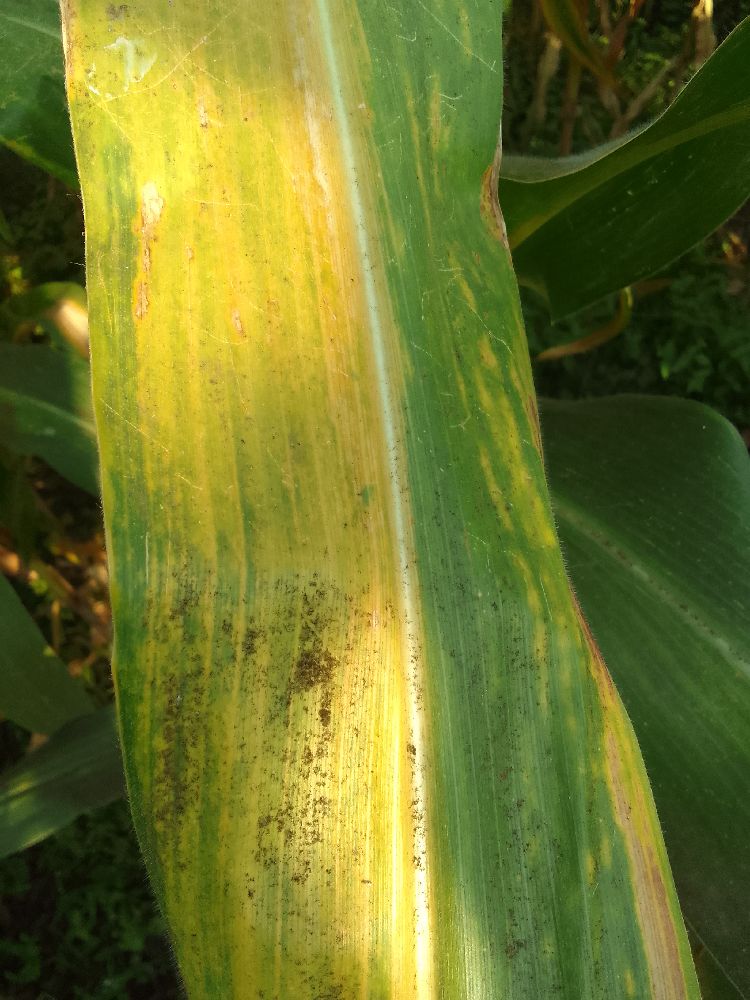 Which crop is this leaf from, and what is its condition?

maize, maize lethal necrosis
